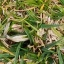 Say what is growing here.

grass
